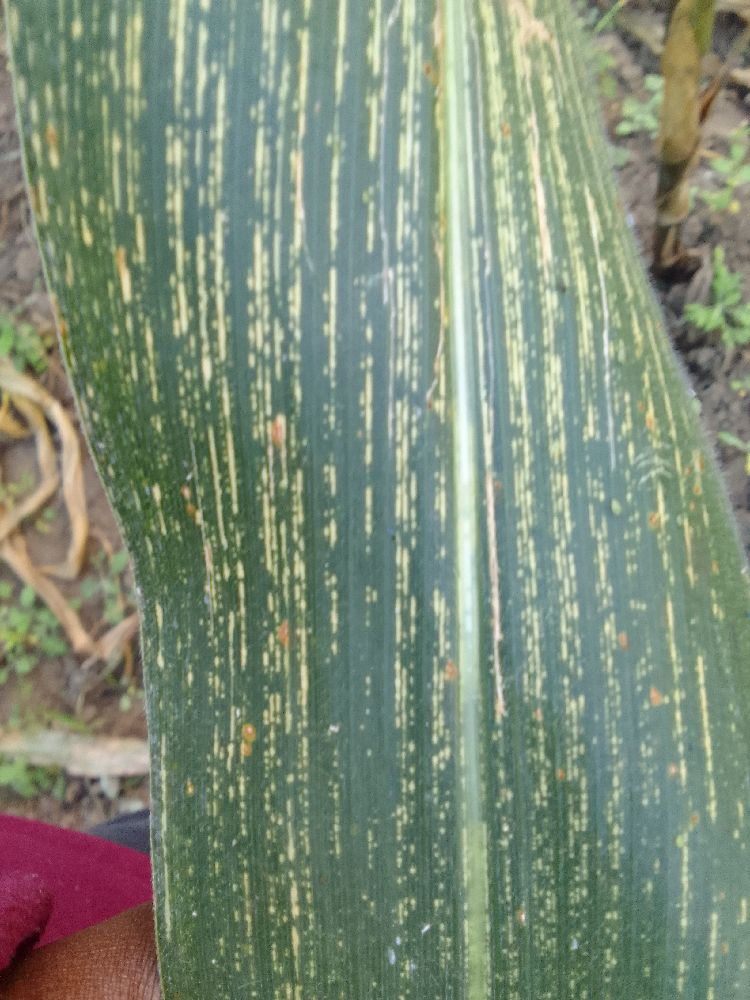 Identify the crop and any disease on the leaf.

maize, maize streak virus
